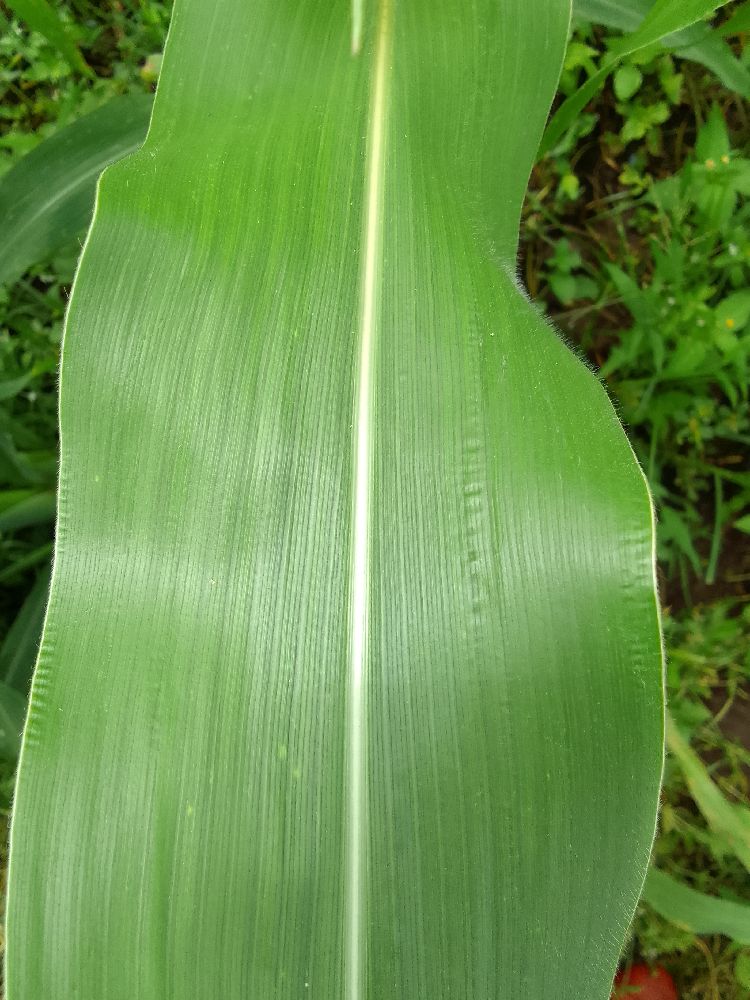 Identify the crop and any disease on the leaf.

maize, healthy
